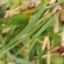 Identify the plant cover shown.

grass
